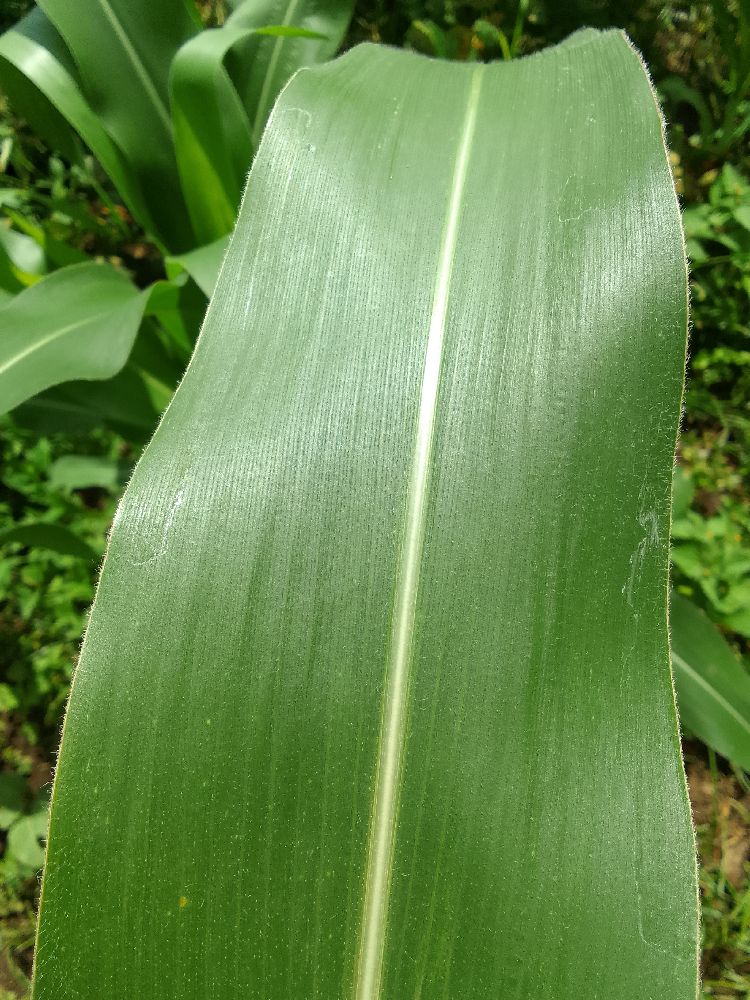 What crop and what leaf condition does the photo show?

maize, healthy
